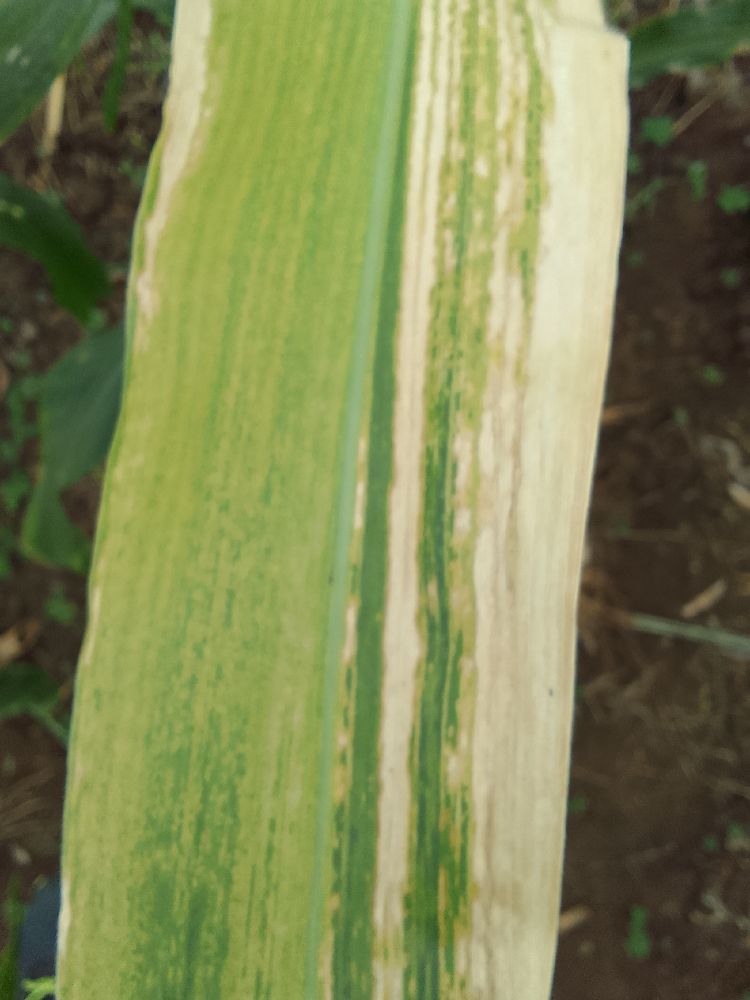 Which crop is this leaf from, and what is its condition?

maize, maize lethal necrosis
